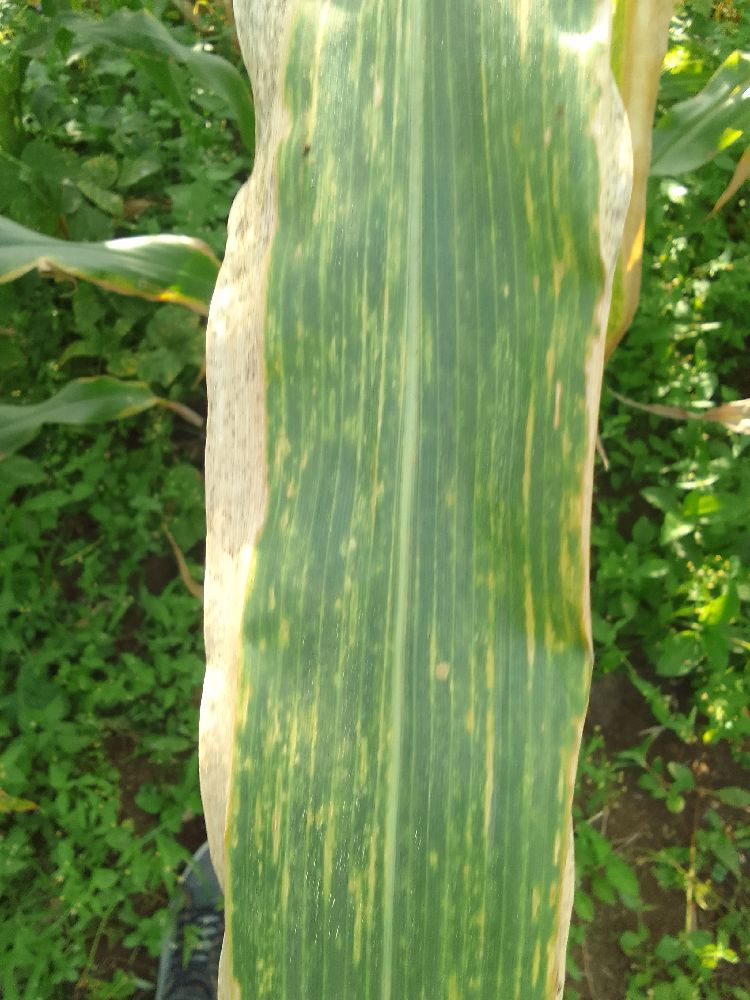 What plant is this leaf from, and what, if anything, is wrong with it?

maize, maize lethal necrosis
